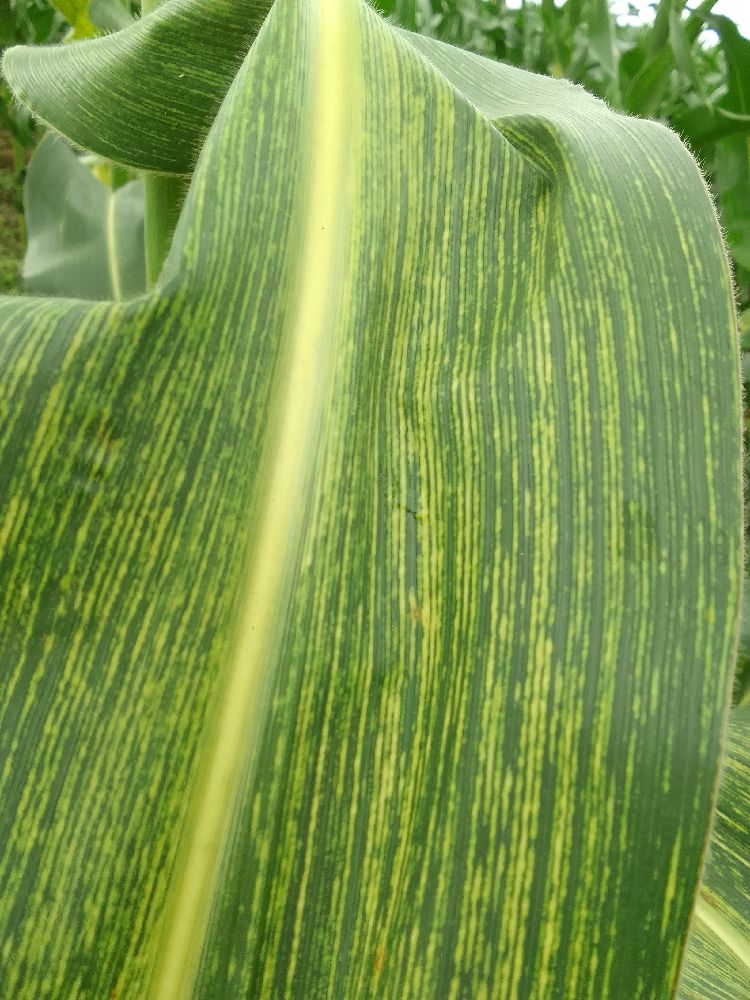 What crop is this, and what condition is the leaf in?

maize, maize streak virus
